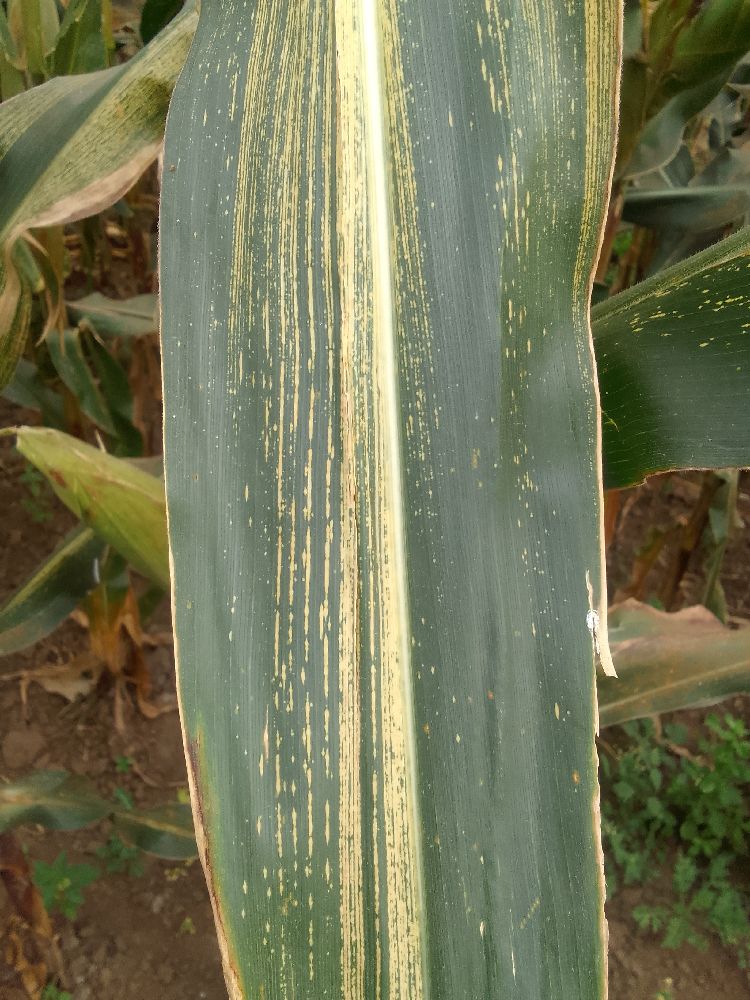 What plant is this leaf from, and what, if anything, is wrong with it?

maize, maize streak virus
